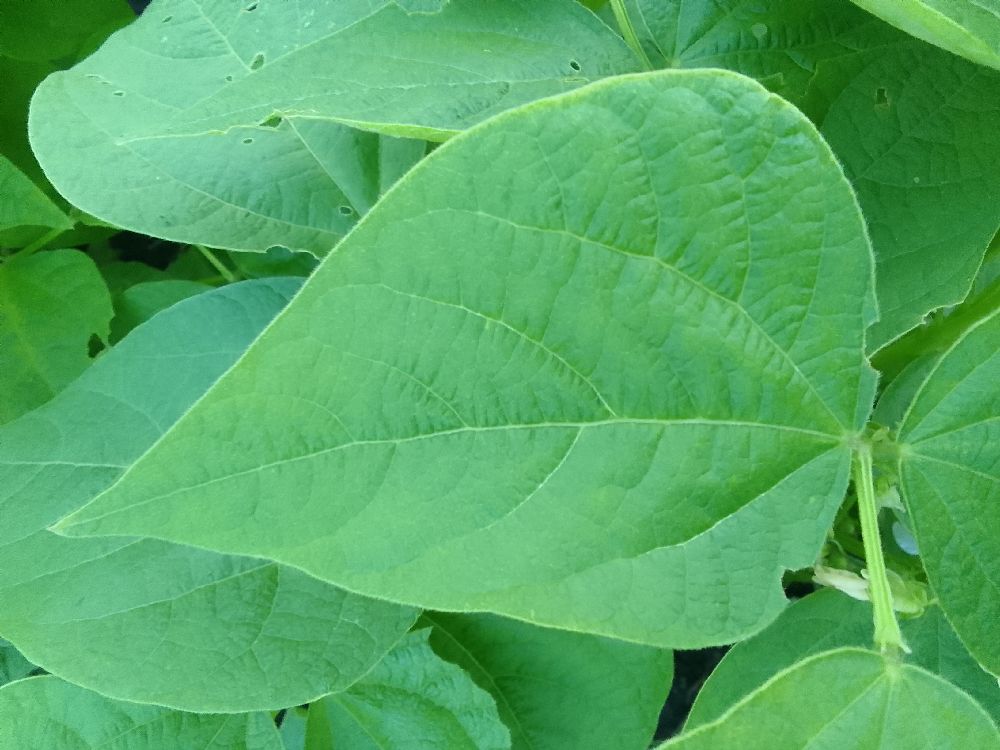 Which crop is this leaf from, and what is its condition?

common bean, healthy
